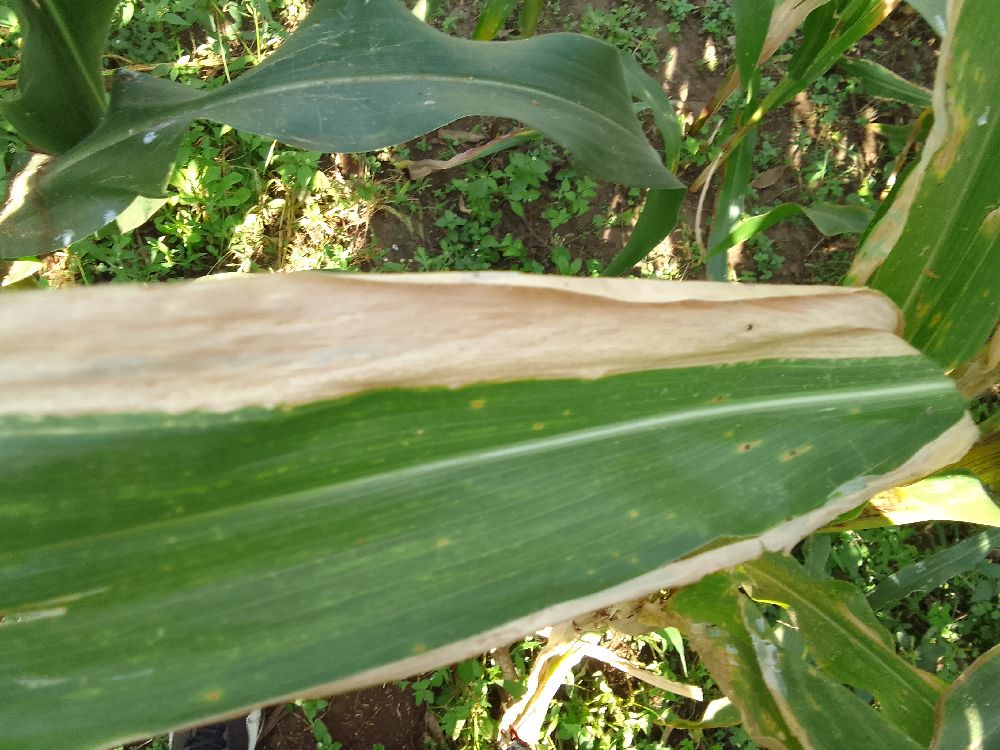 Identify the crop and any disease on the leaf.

maize, maize lethal necrosis
